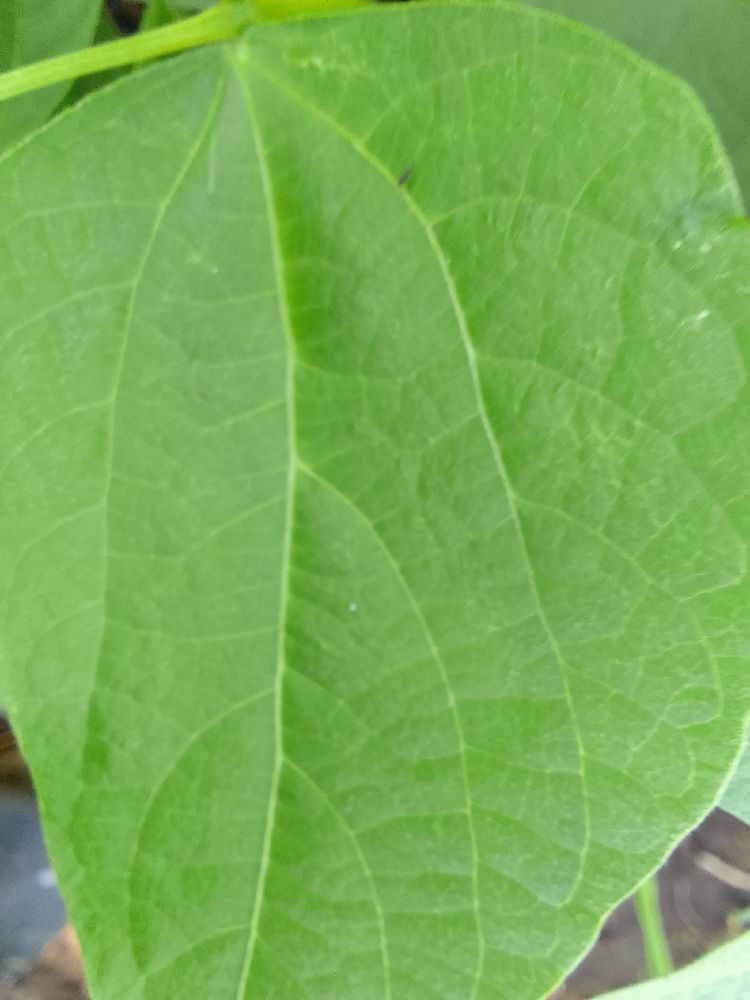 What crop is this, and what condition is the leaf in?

common bean, healthy
